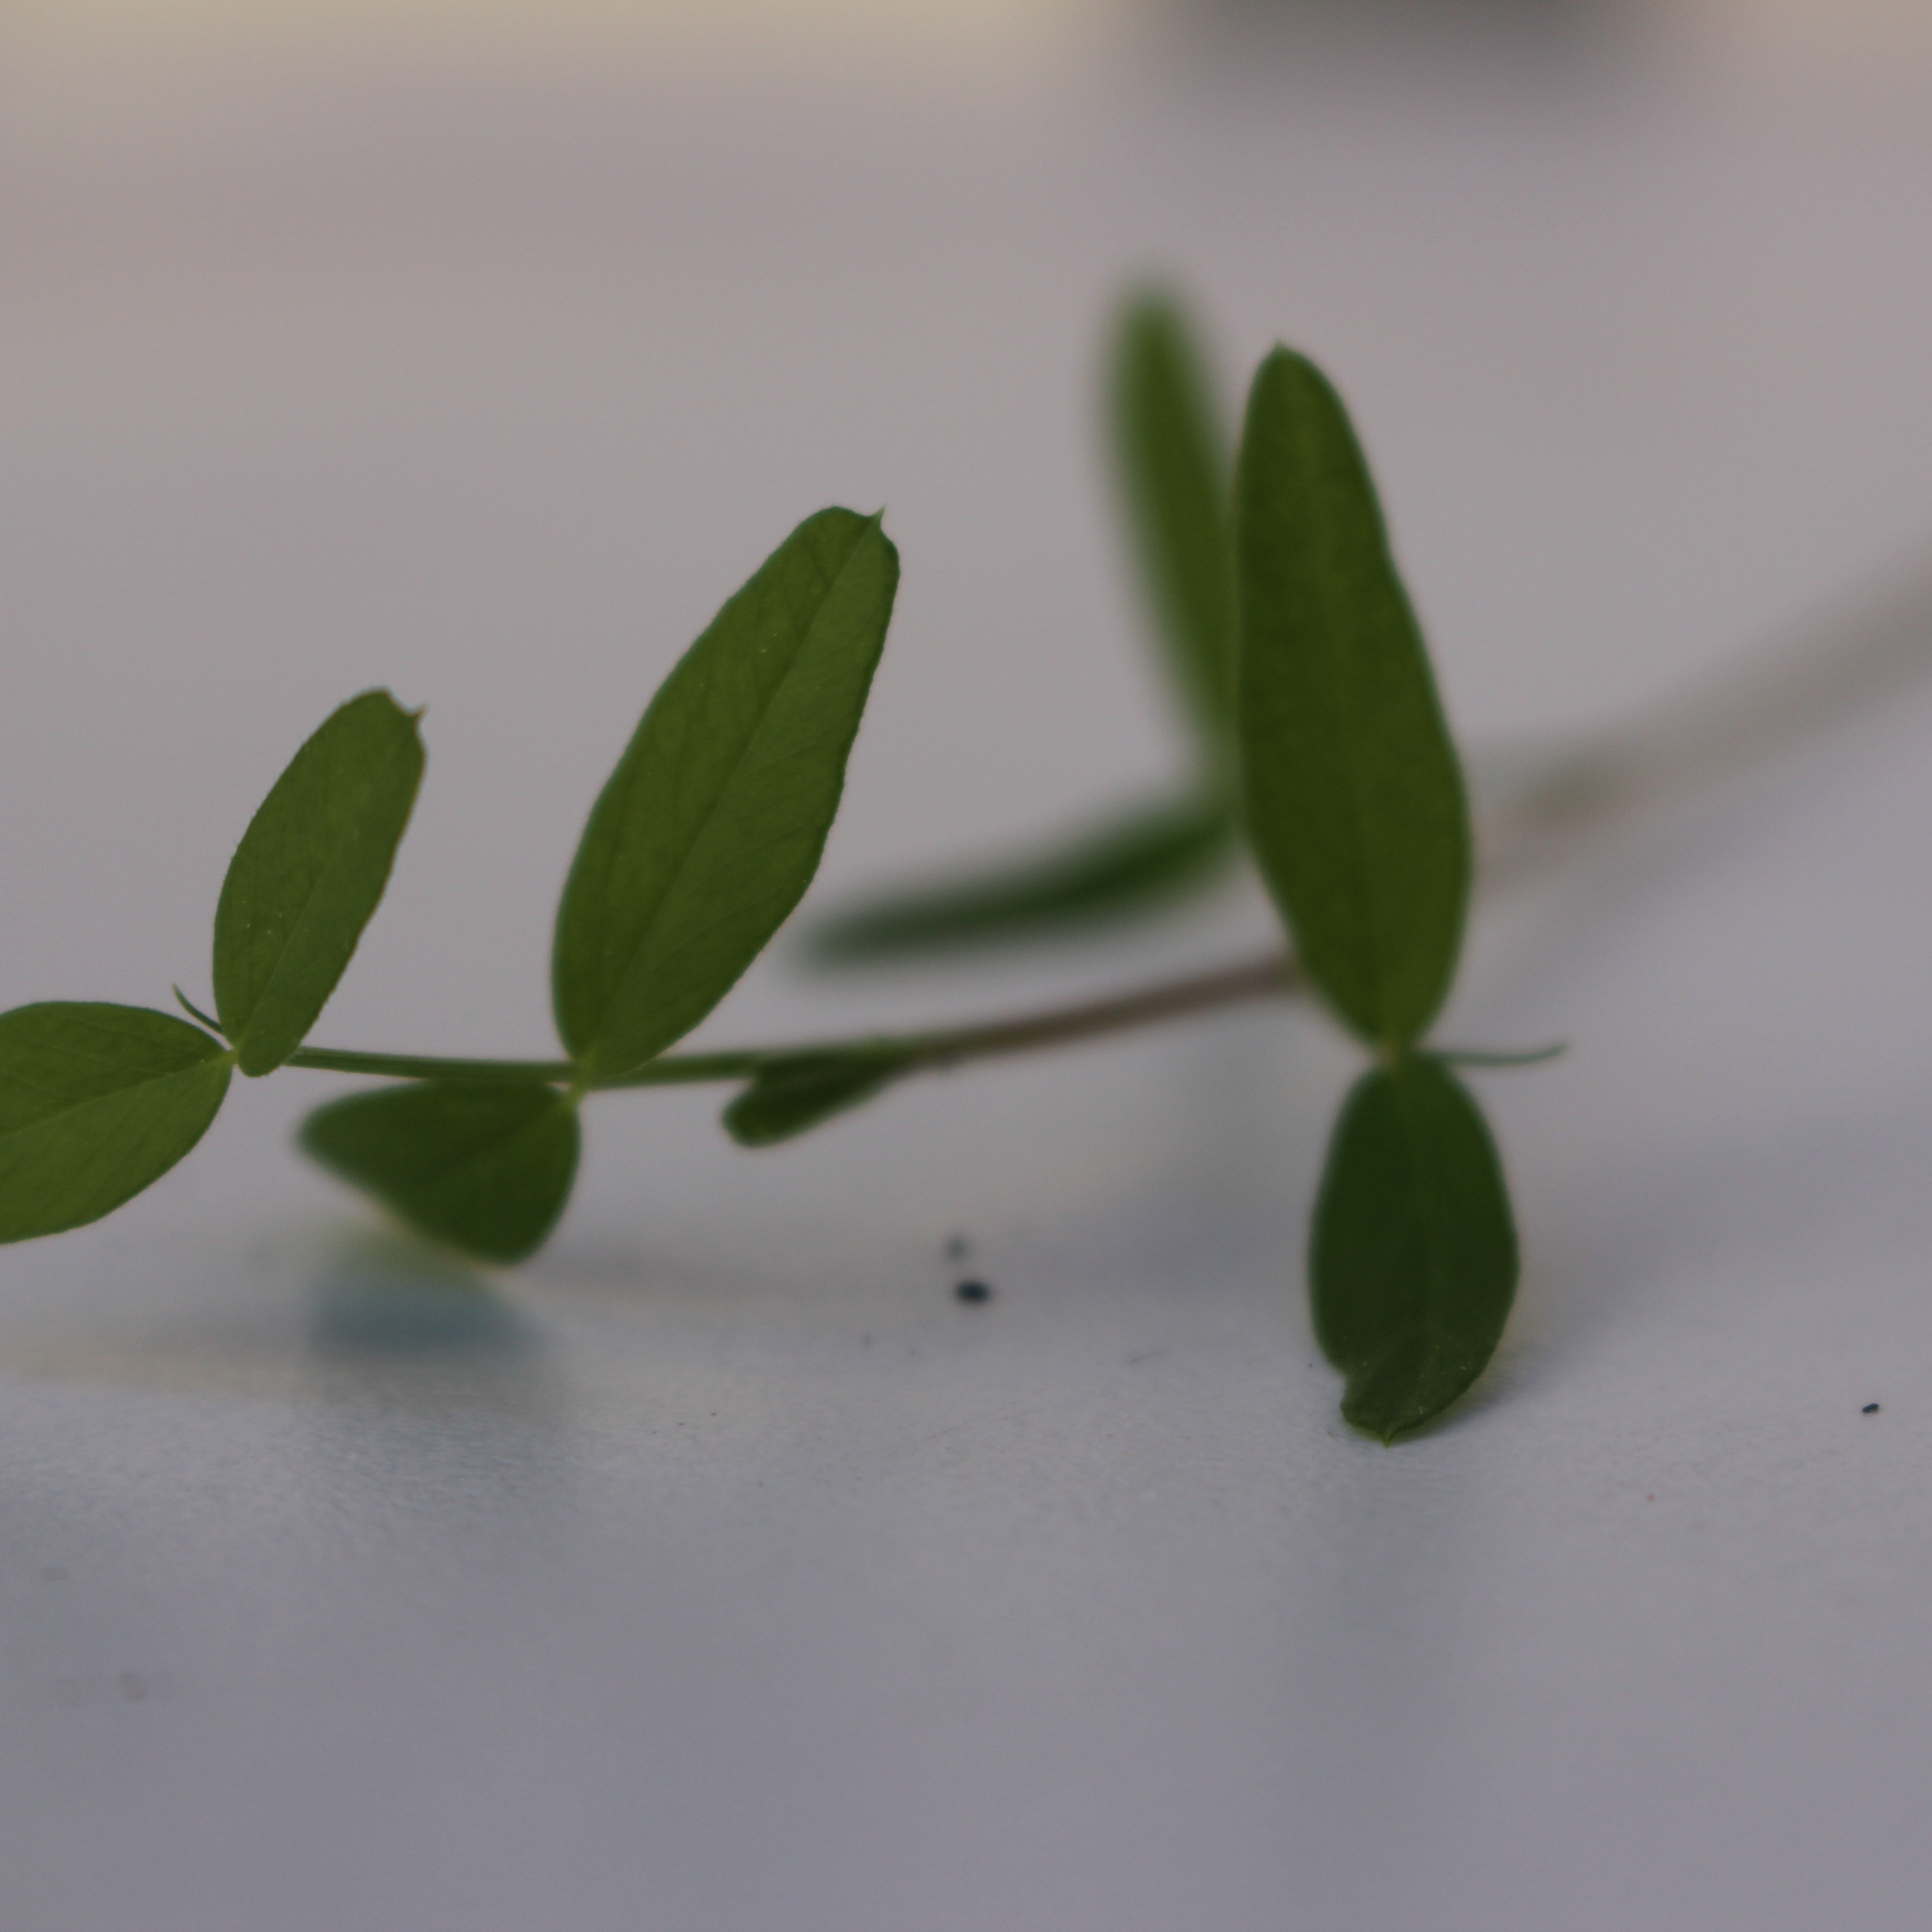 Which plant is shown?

Vicia sativa
